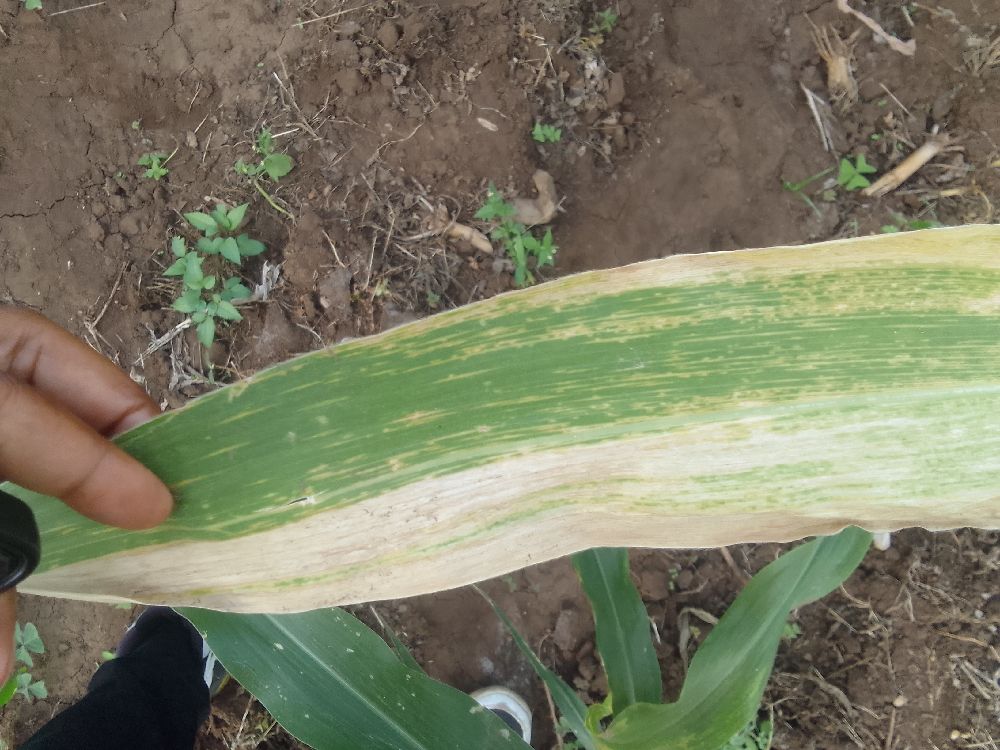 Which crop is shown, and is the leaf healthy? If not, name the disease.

maize, maize lethal necrosis
